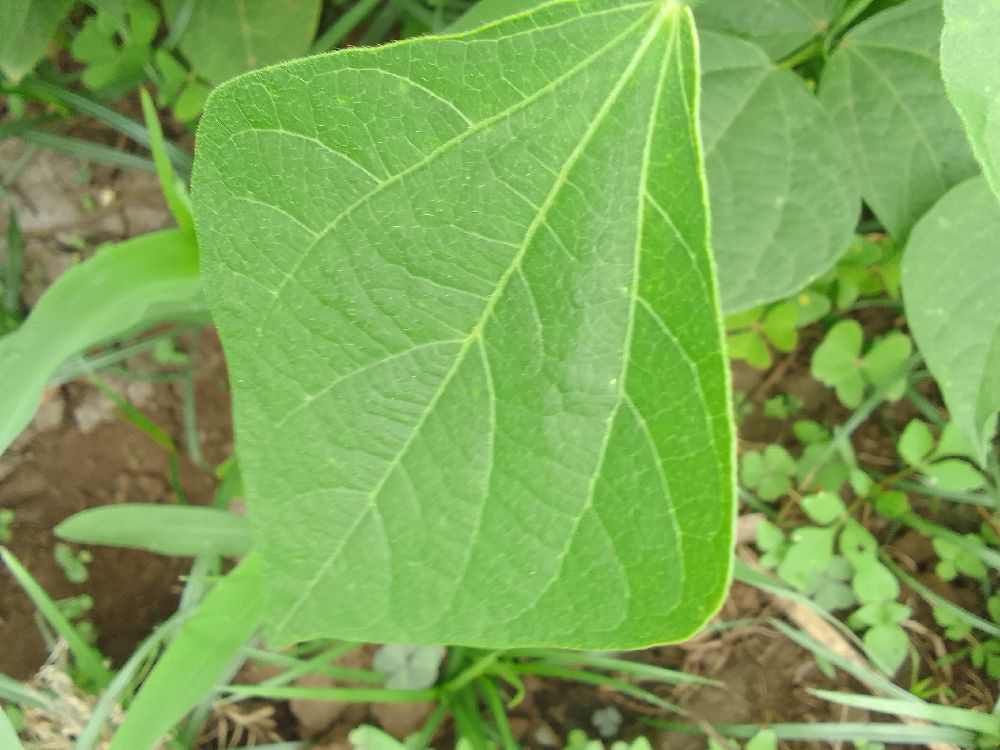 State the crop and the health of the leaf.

common bean, healthy
